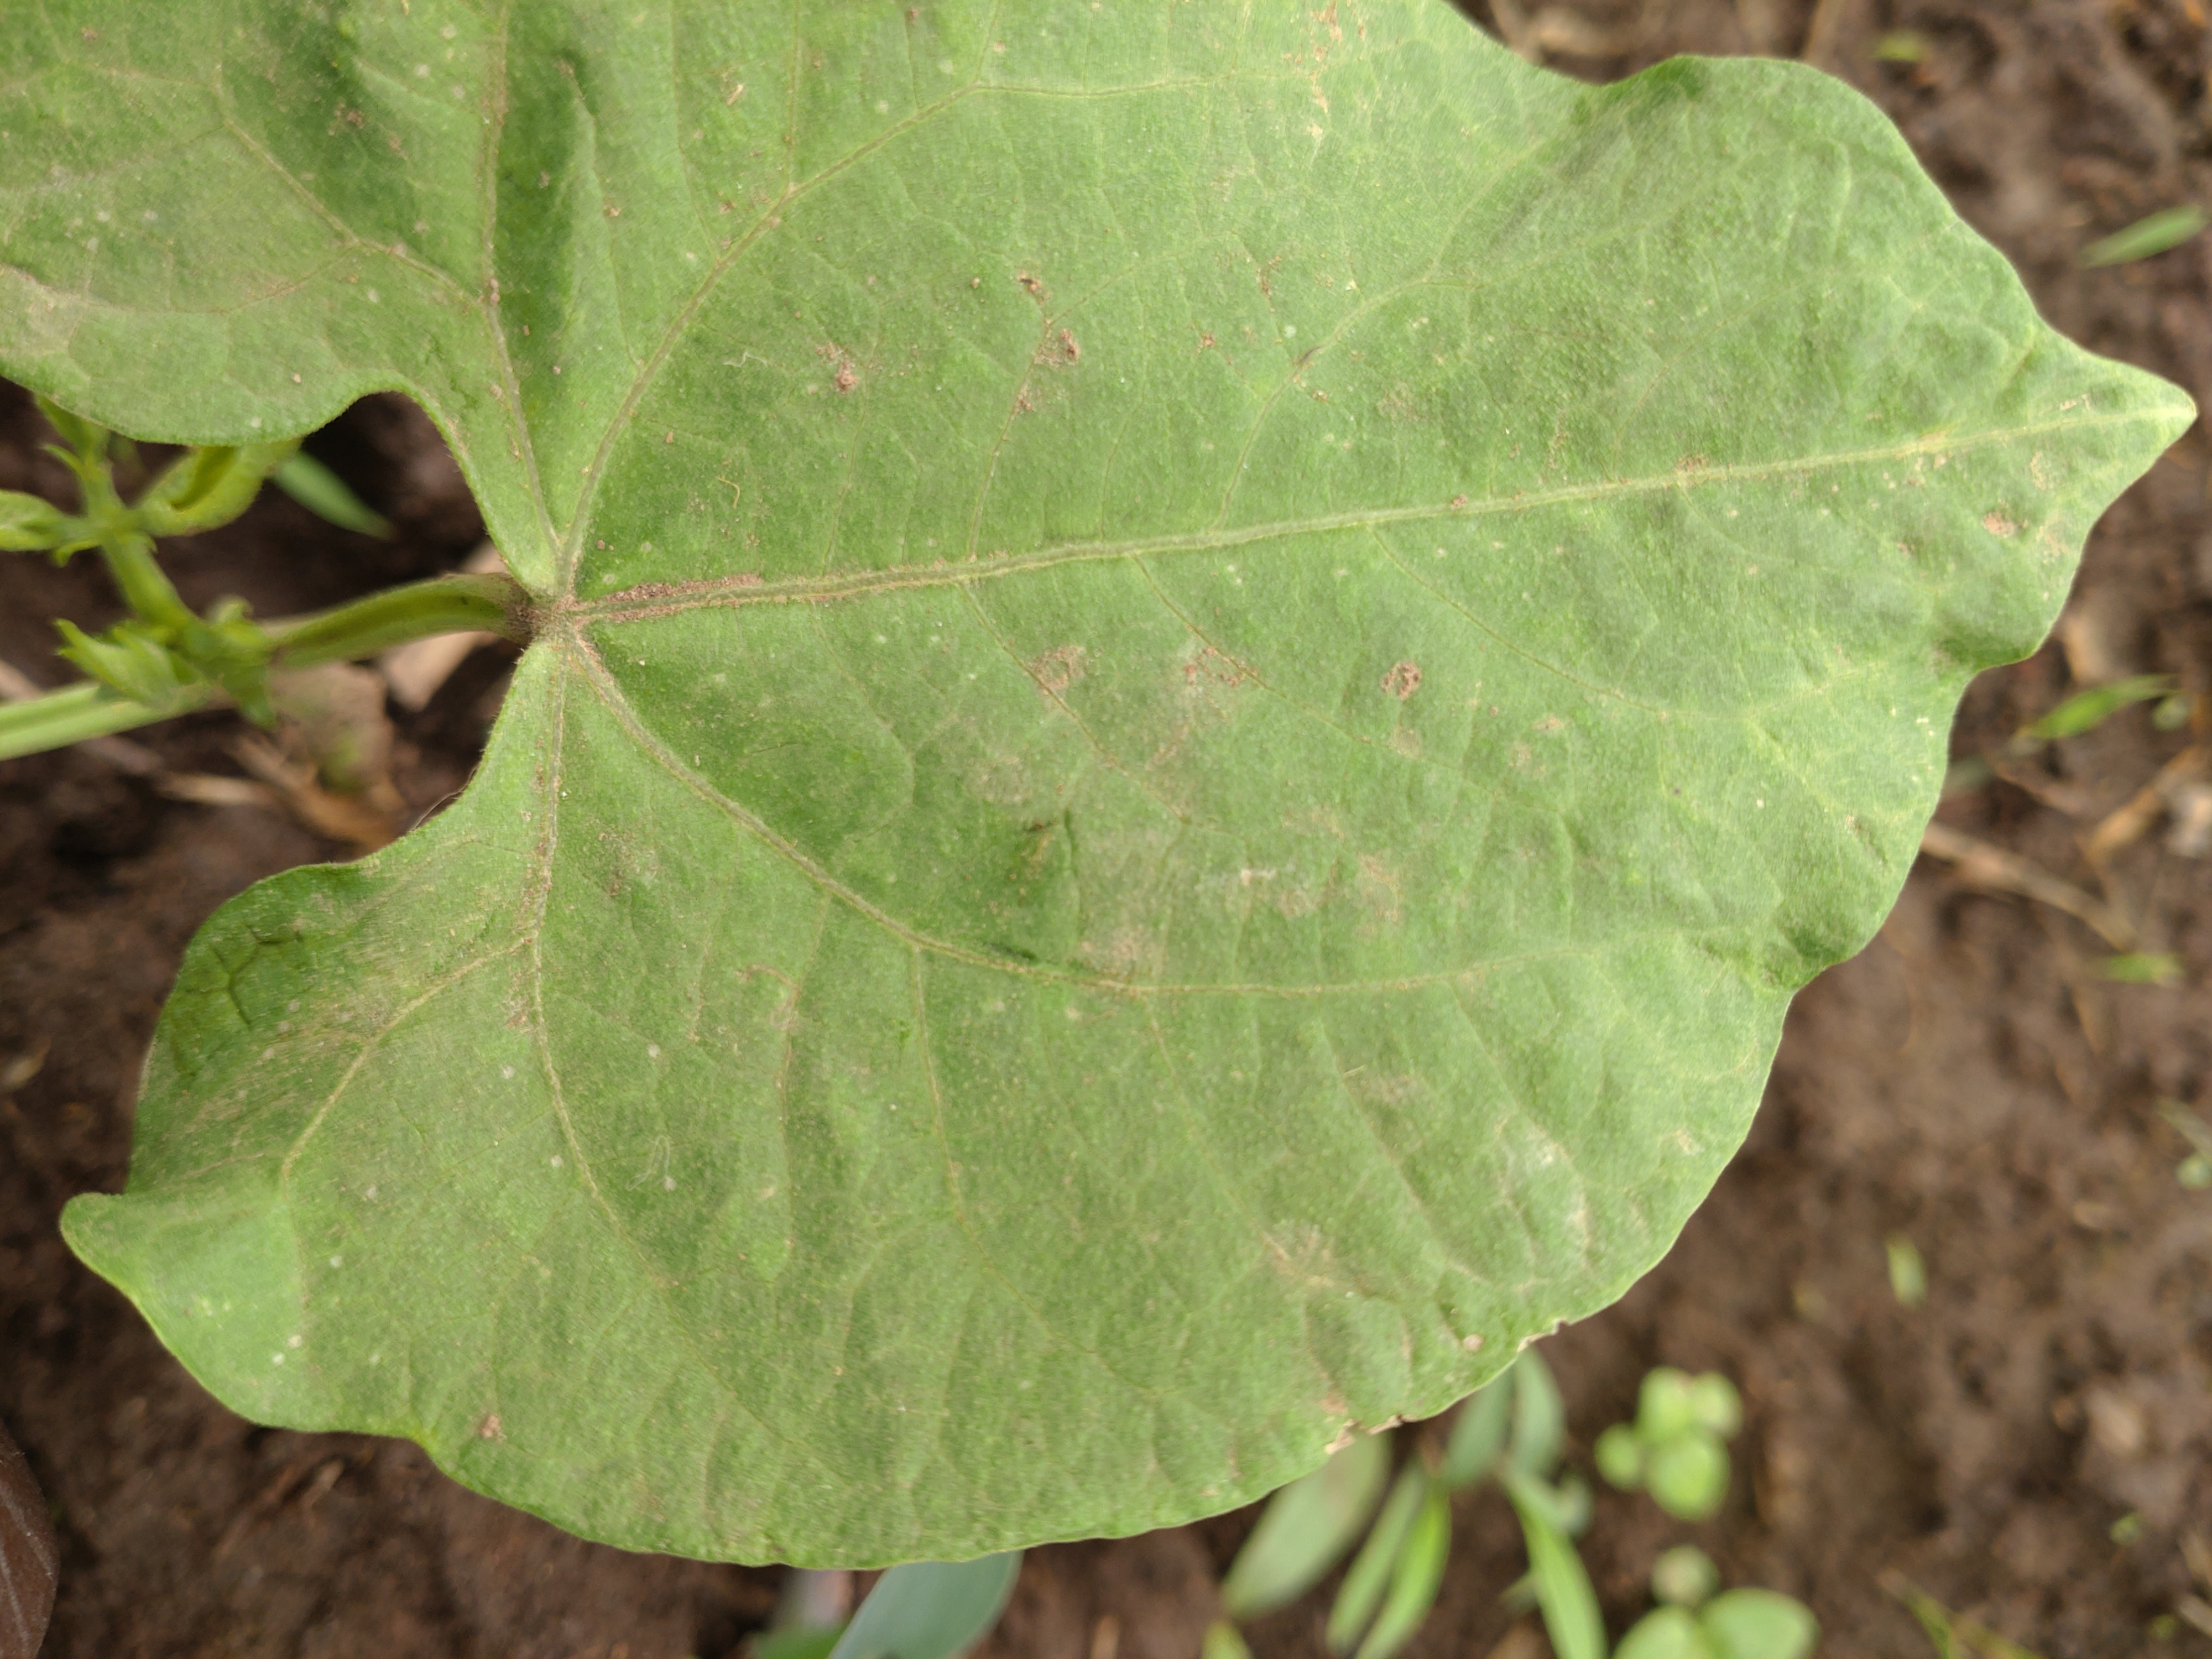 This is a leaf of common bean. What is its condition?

healthy
